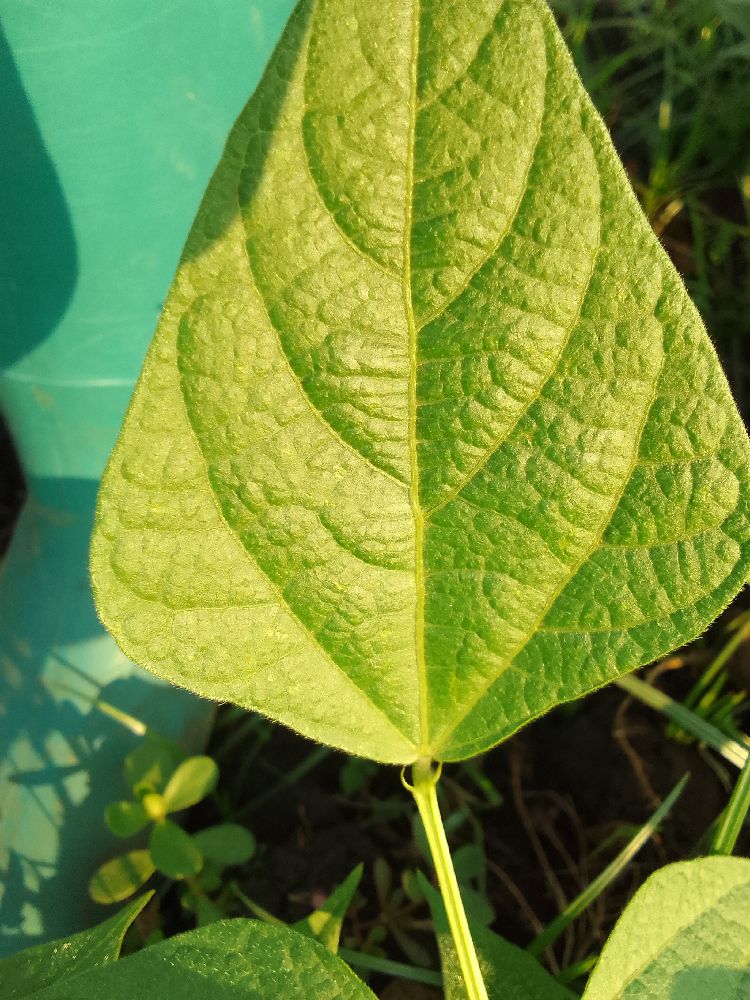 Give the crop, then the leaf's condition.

common bean, healthy
